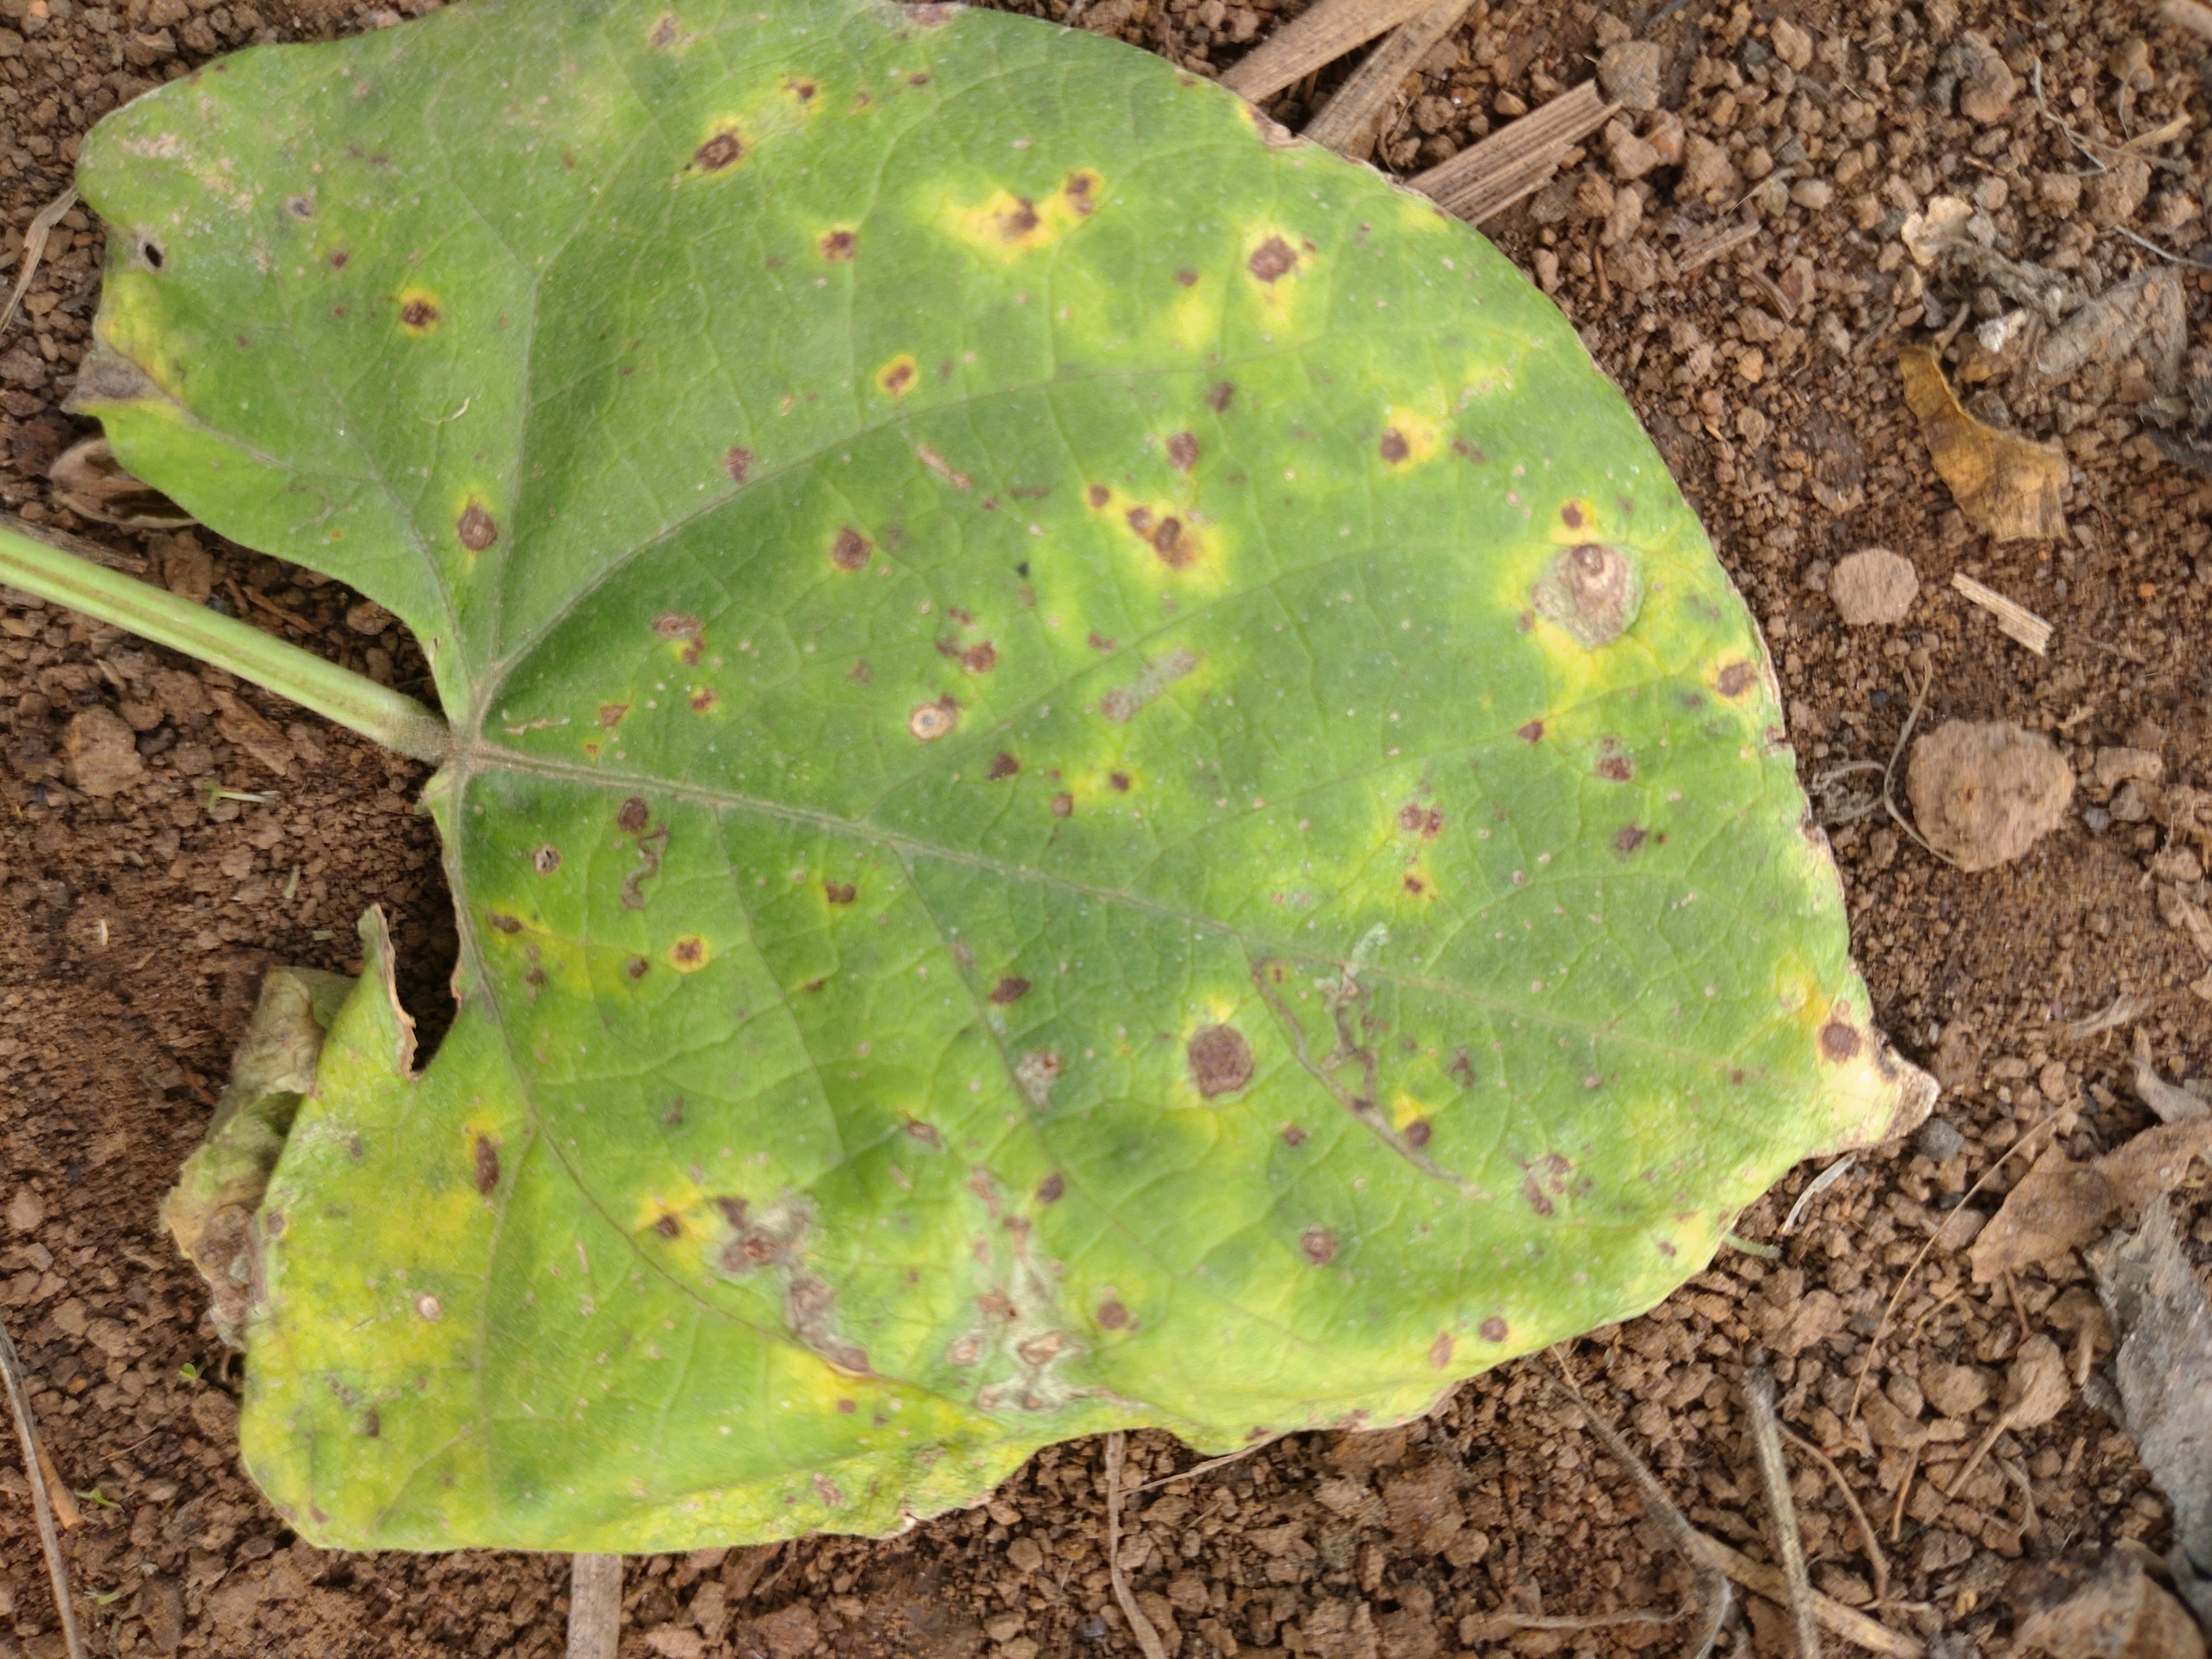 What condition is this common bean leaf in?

rust
